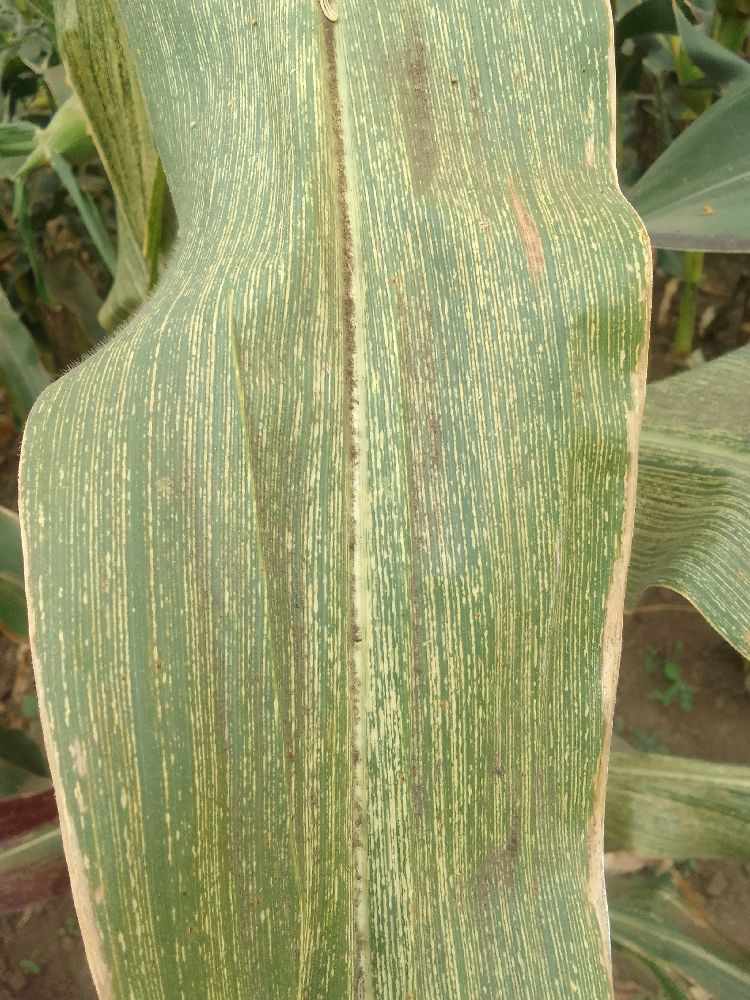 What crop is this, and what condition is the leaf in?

maize, maize streak virus
